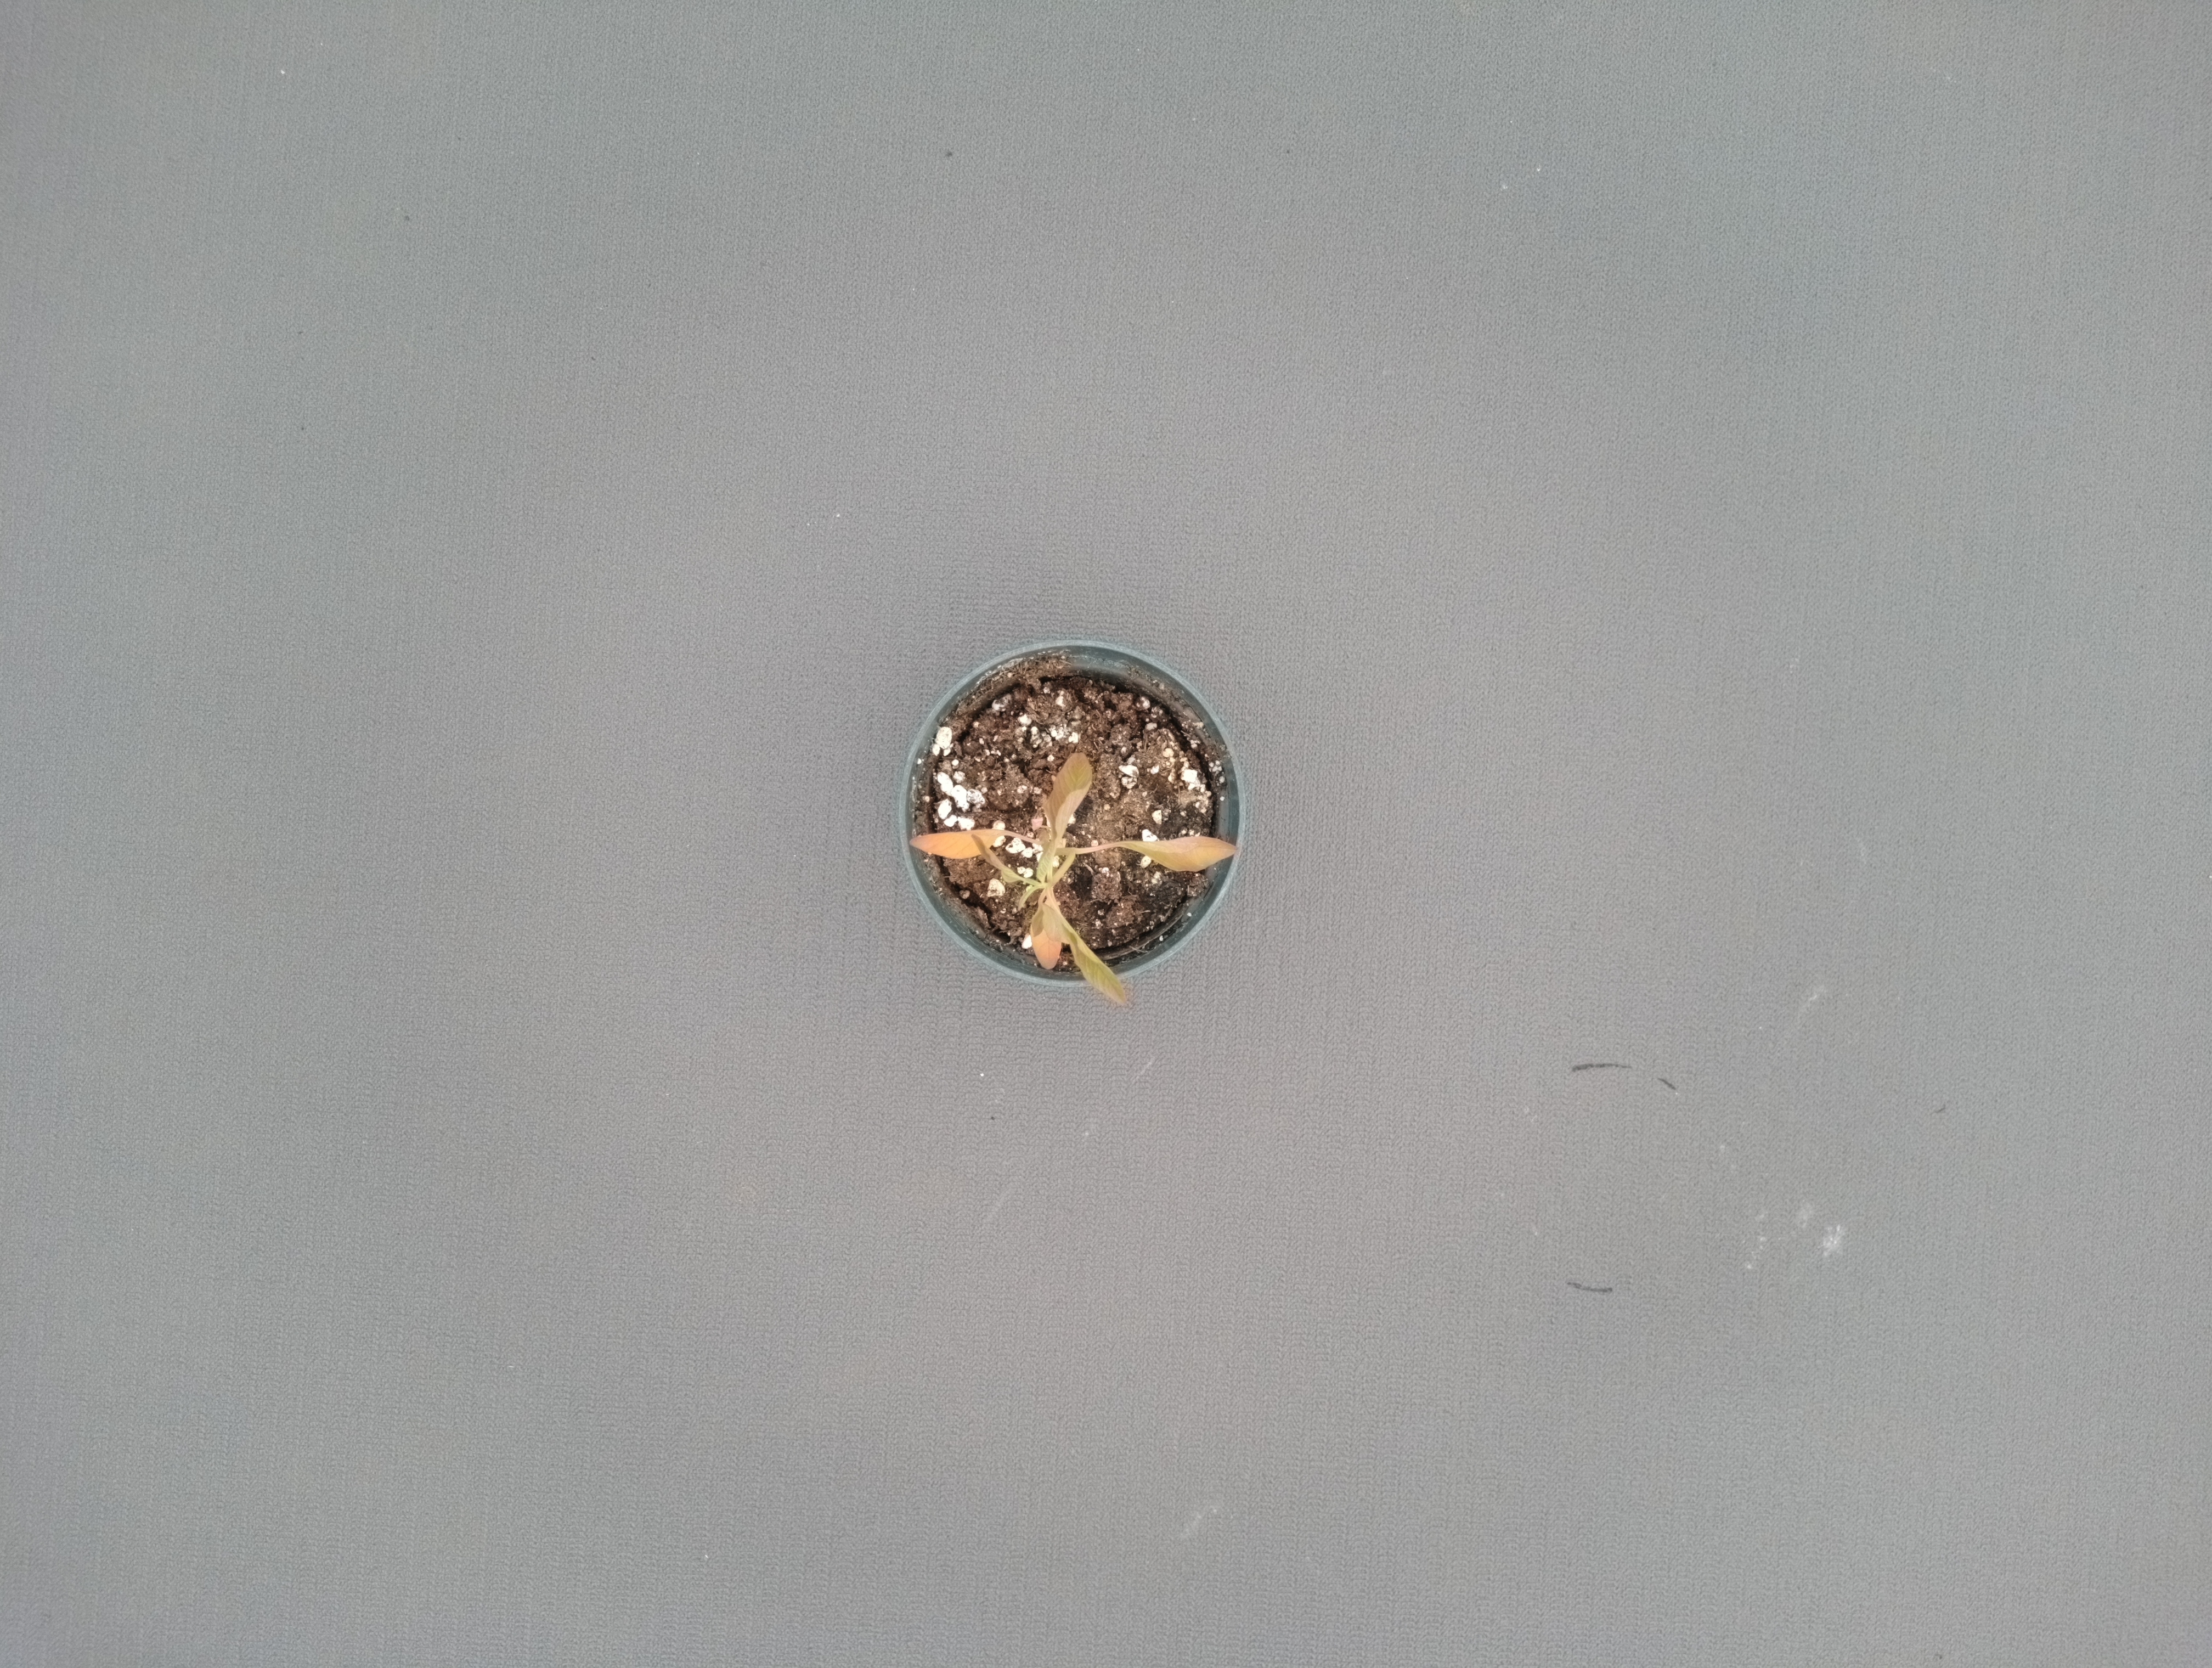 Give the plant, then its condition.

waterhemp, epinasty
